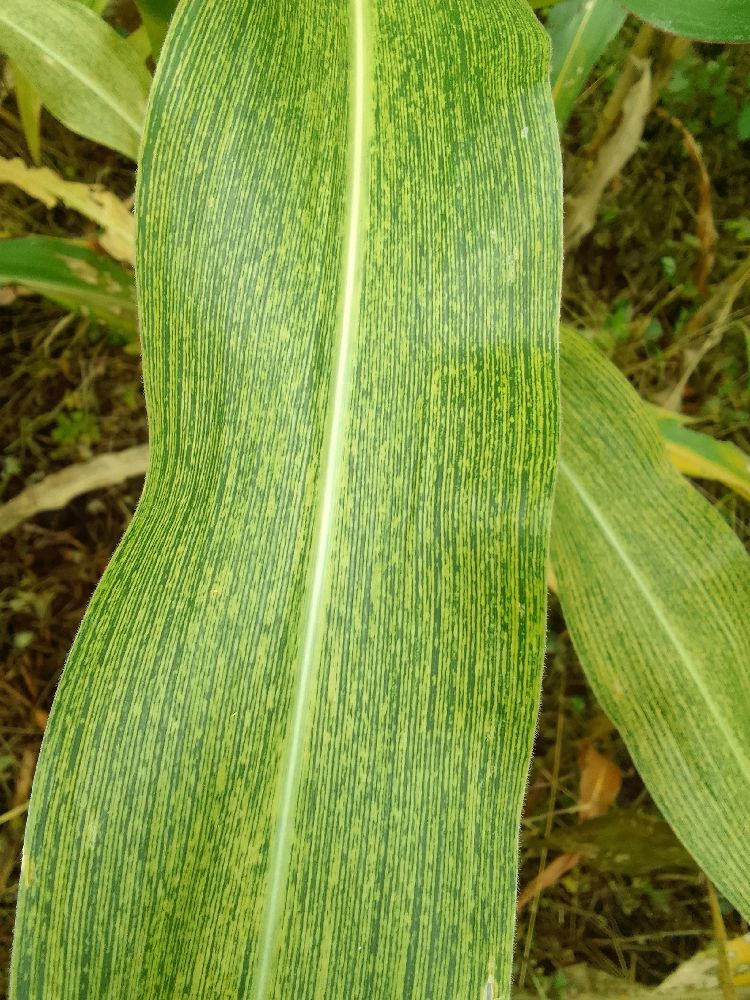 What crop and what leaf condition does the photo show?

maize, maize streak virus
